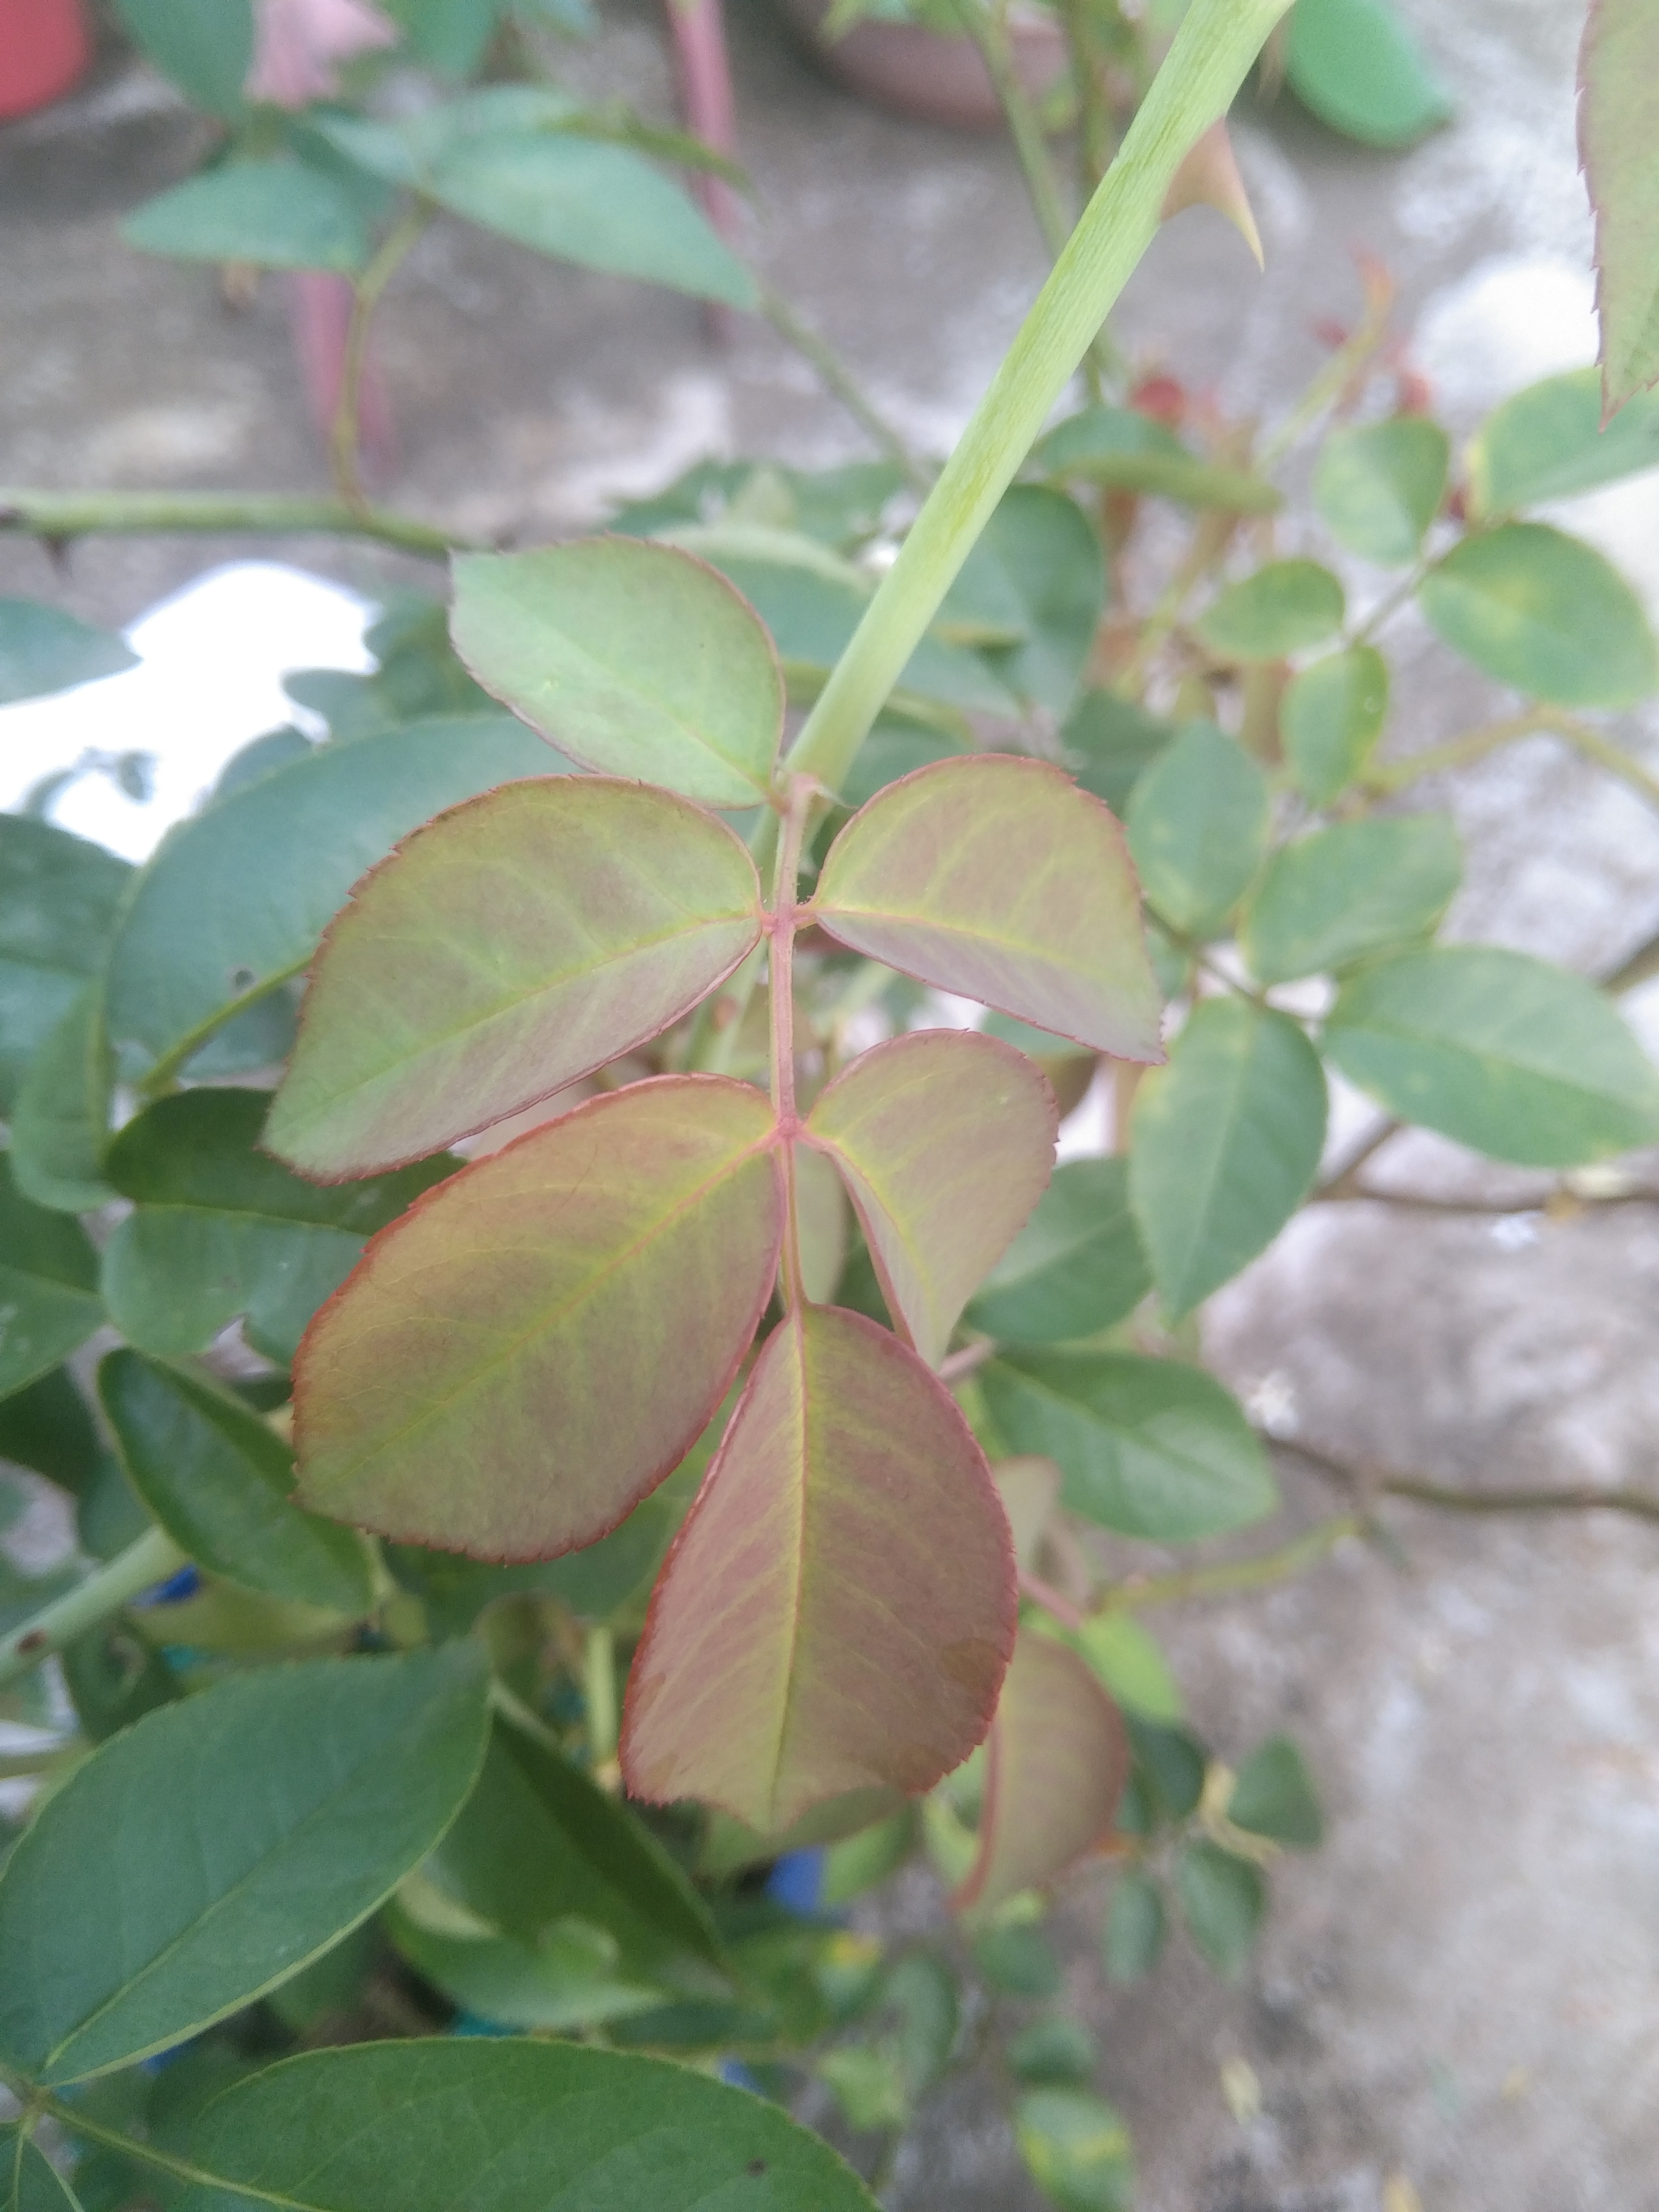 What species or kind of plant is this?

rose
